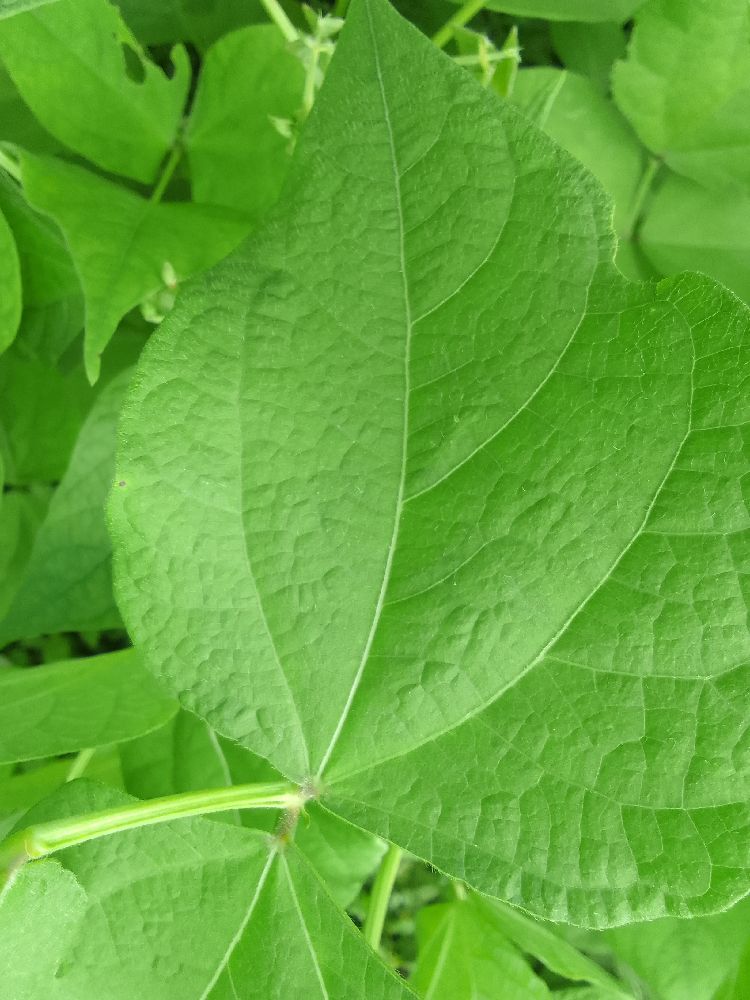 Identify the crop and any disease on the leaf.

common bean, healthy
